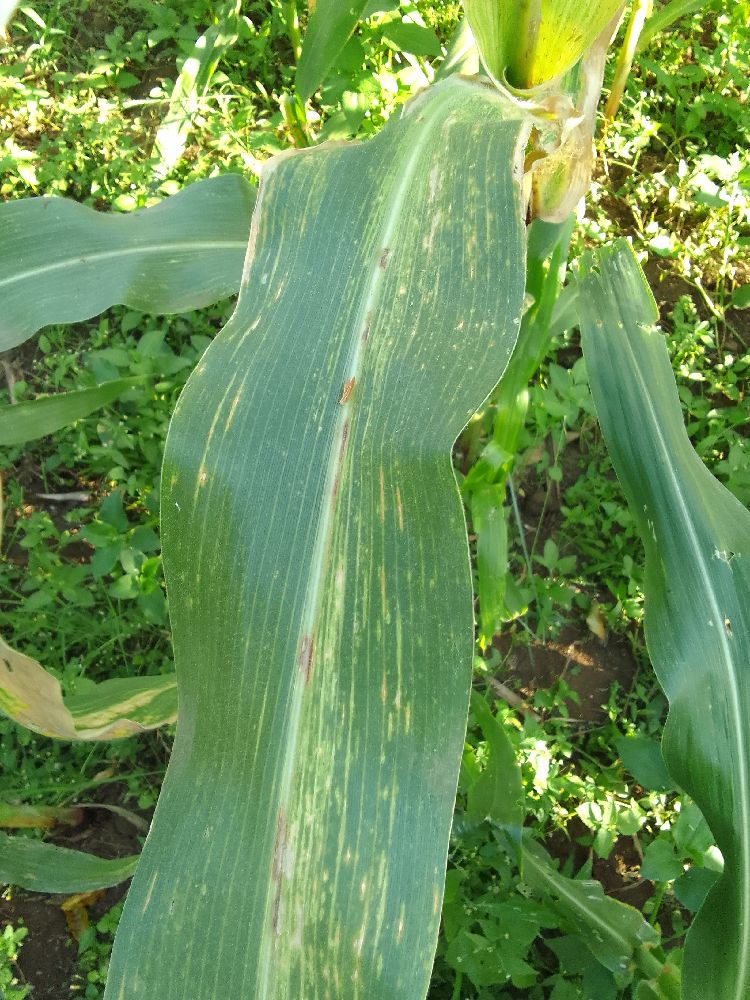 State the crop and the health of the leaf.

maize, maize lethal necrosis
